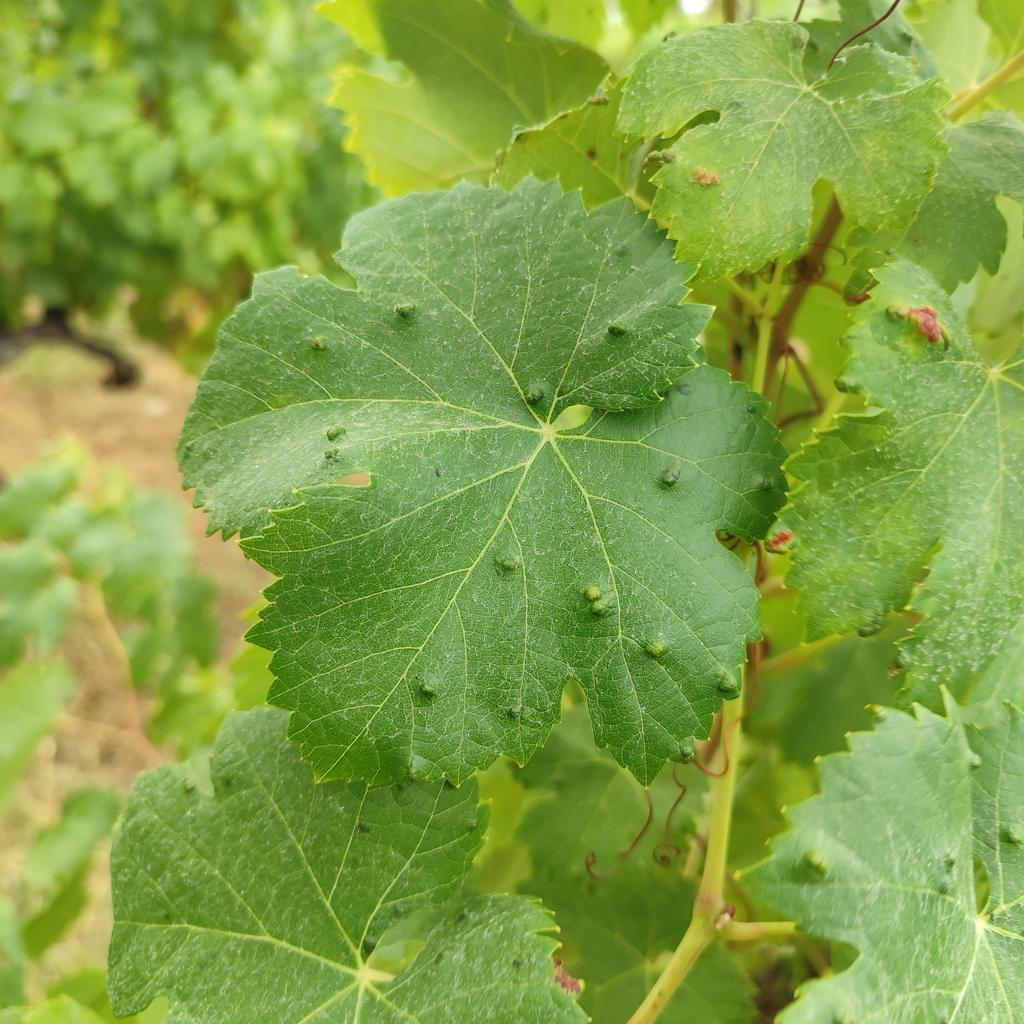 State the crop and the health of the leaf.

grapevine, erineum mite
